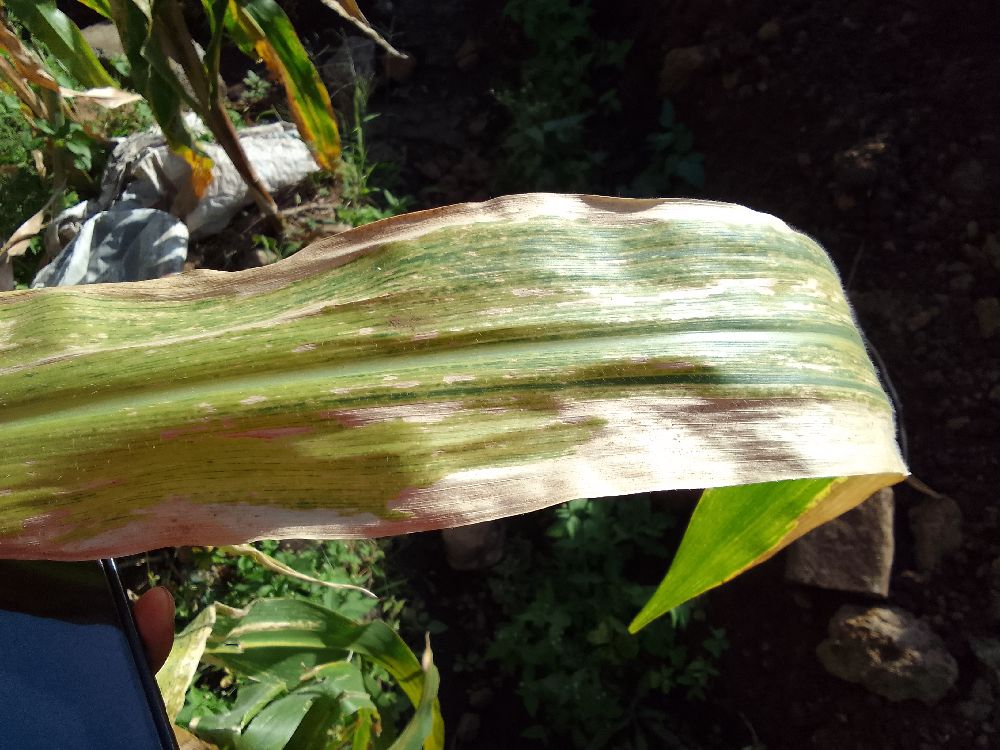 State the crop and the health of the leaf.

maize, maize lethal necrosis
